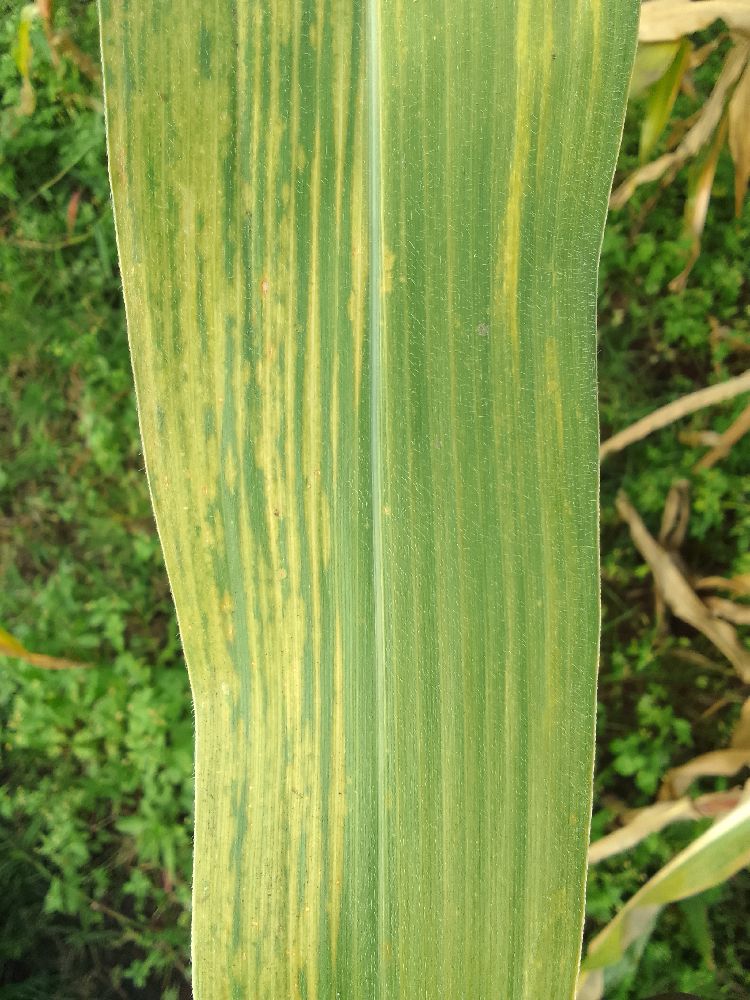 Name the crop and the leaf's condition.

maize, maize lethal necrosis
